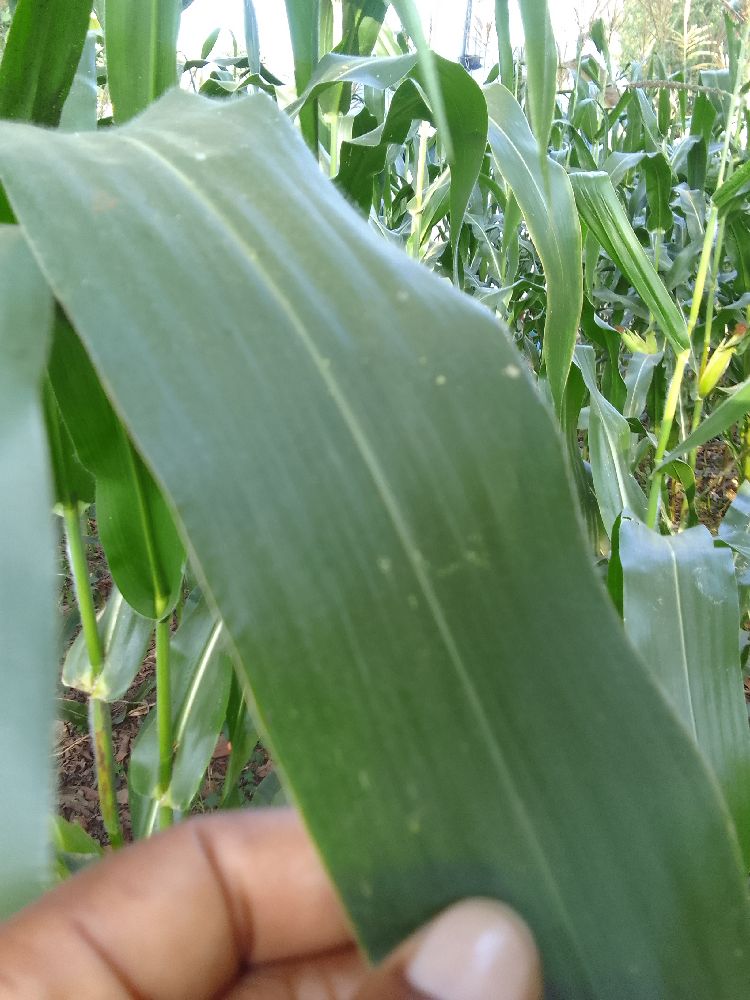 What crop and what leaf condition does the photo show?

maize, healthy
